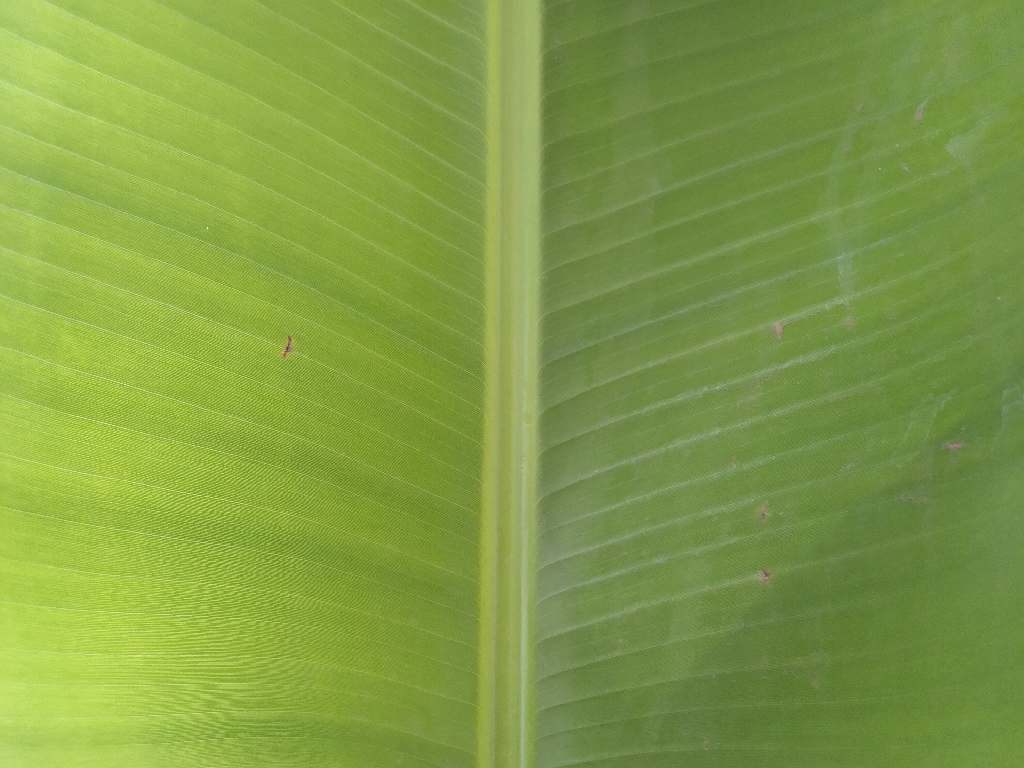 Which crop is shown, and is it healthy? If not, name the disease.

banana, healthy
